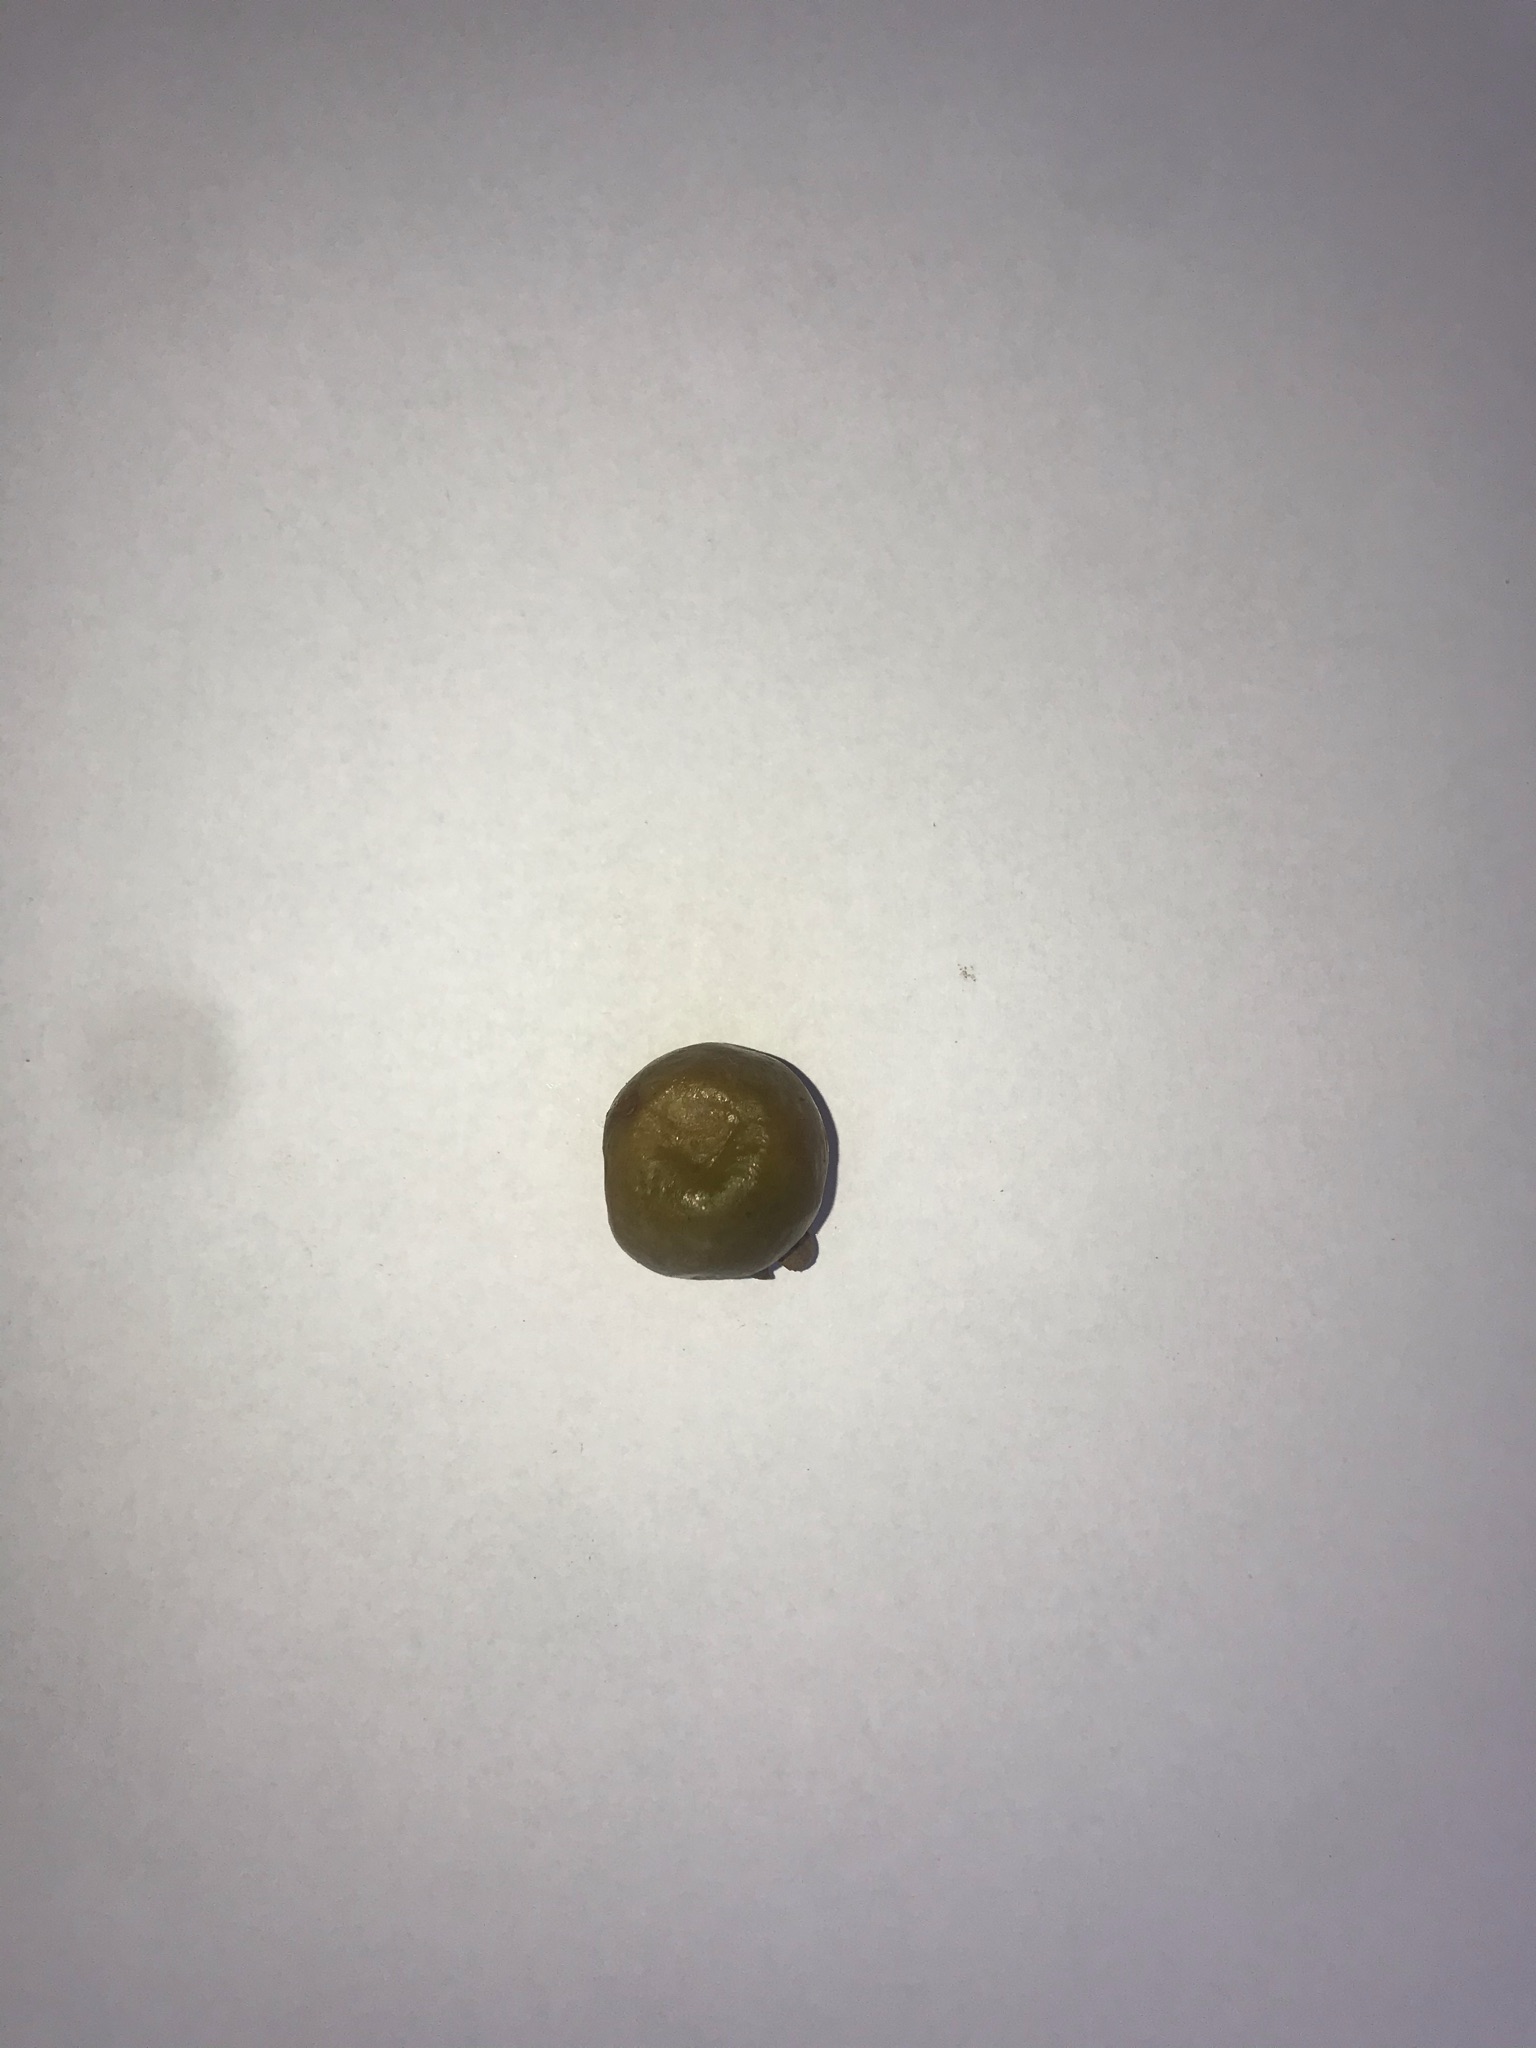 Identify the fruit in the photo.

gabiroba
